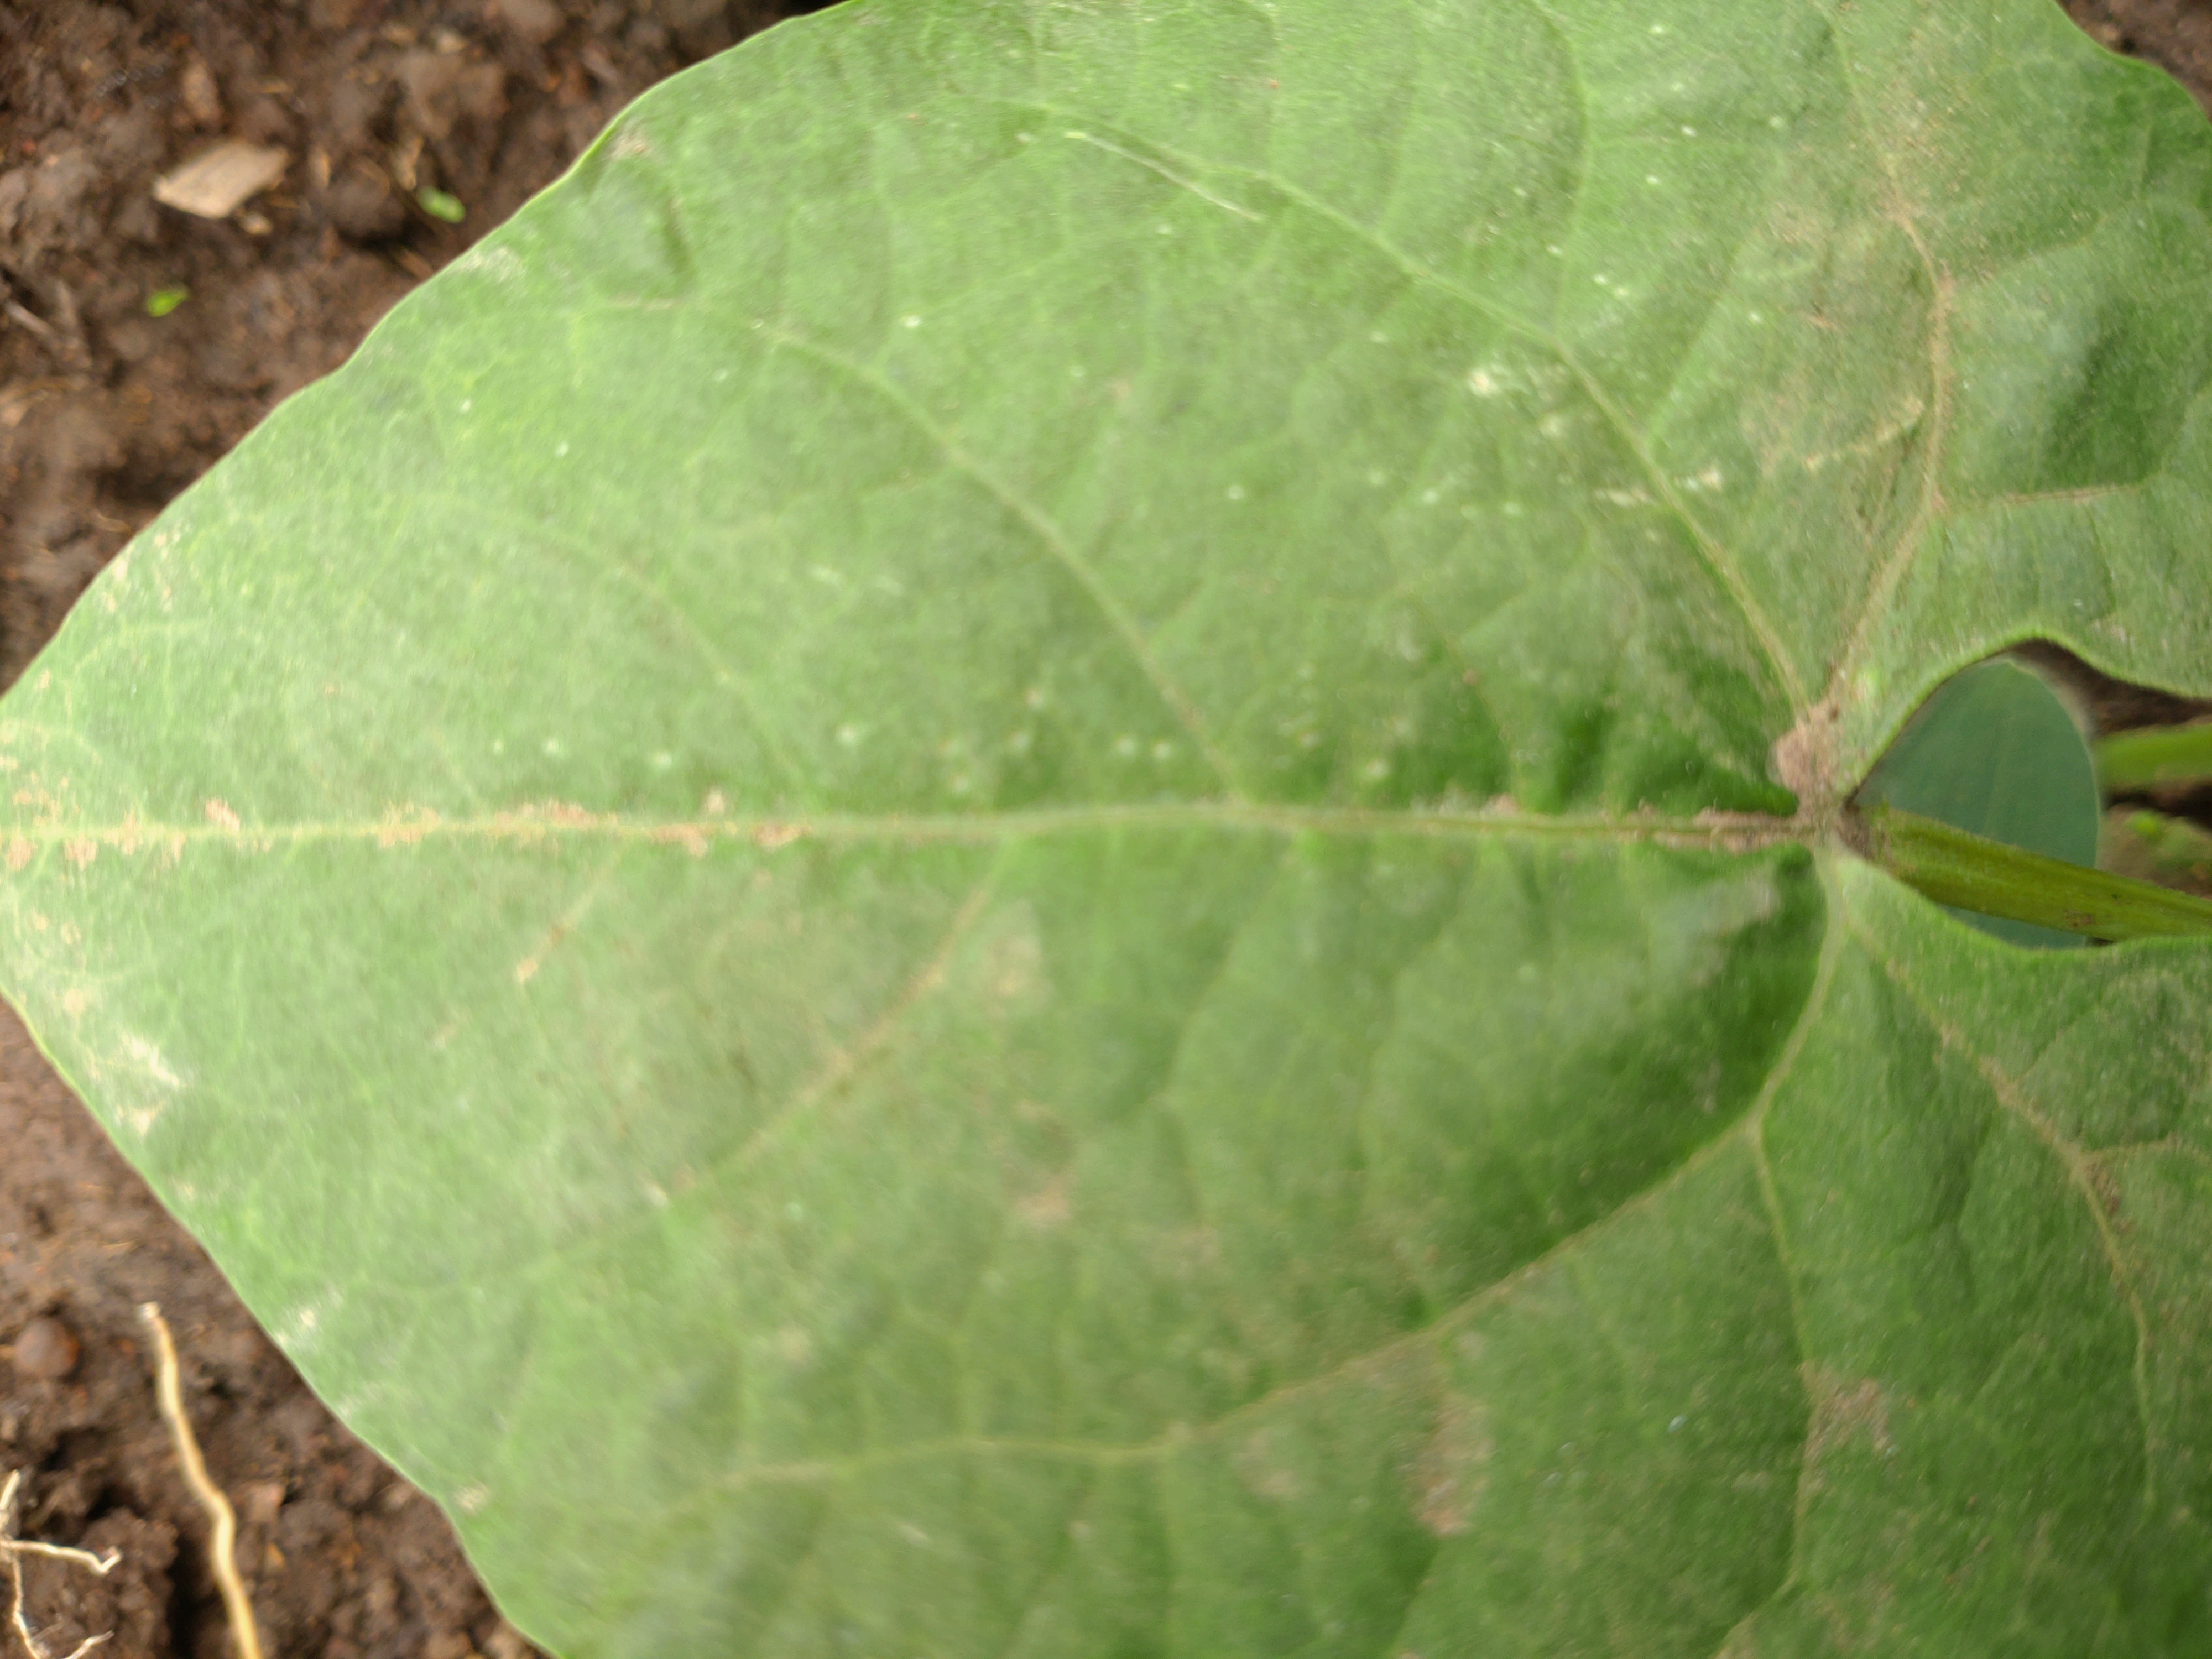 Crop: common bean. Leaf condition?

healthy
